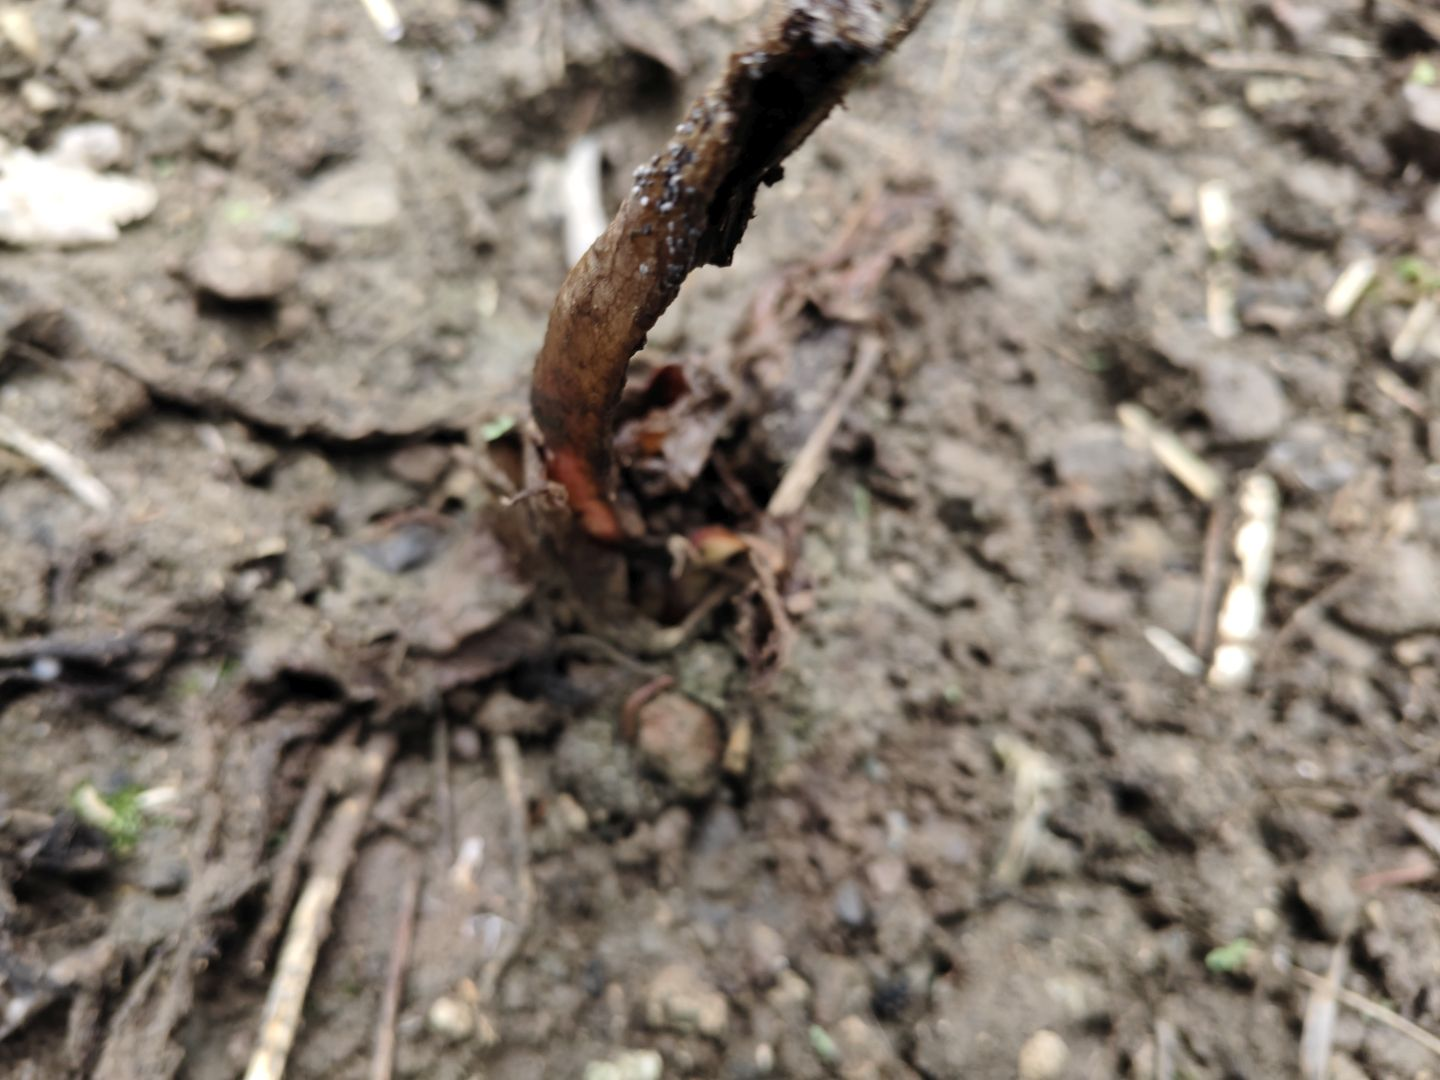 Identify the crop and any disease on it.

taro, root rot
